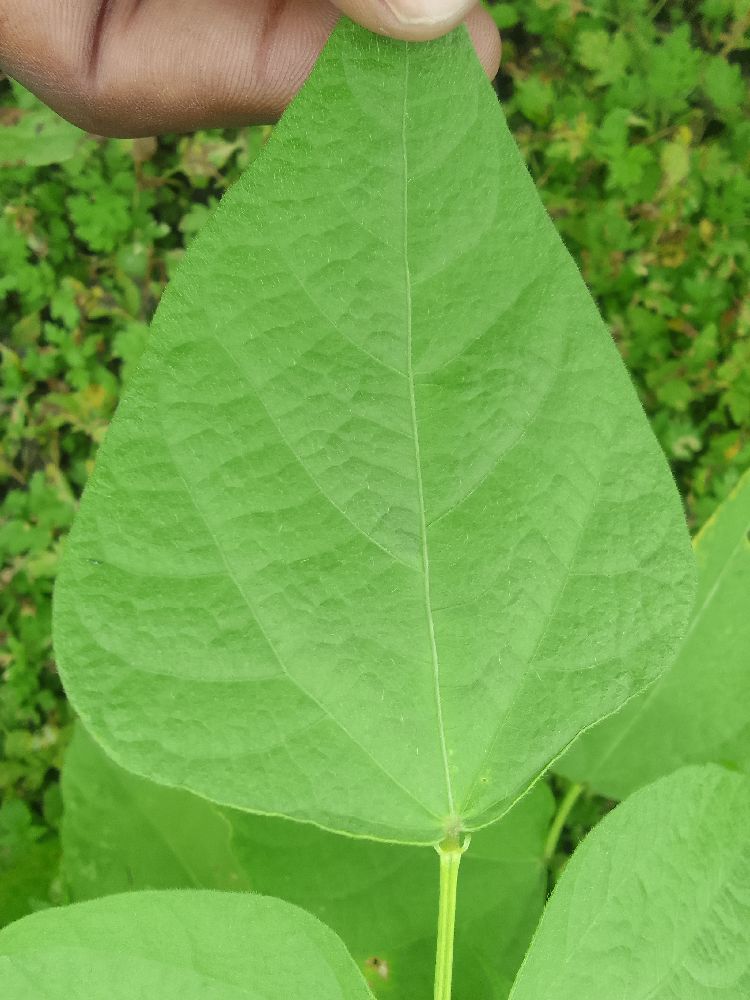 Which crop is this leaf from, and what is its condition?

common bean, healthy
